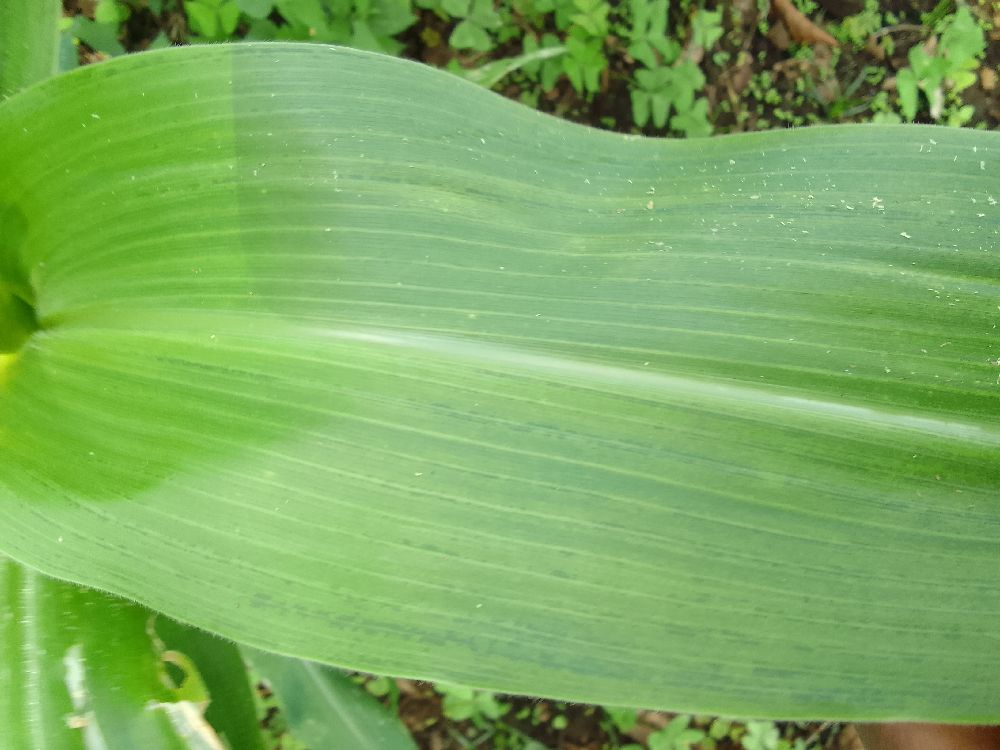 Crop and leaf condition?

maize, maize lethal necrosis
